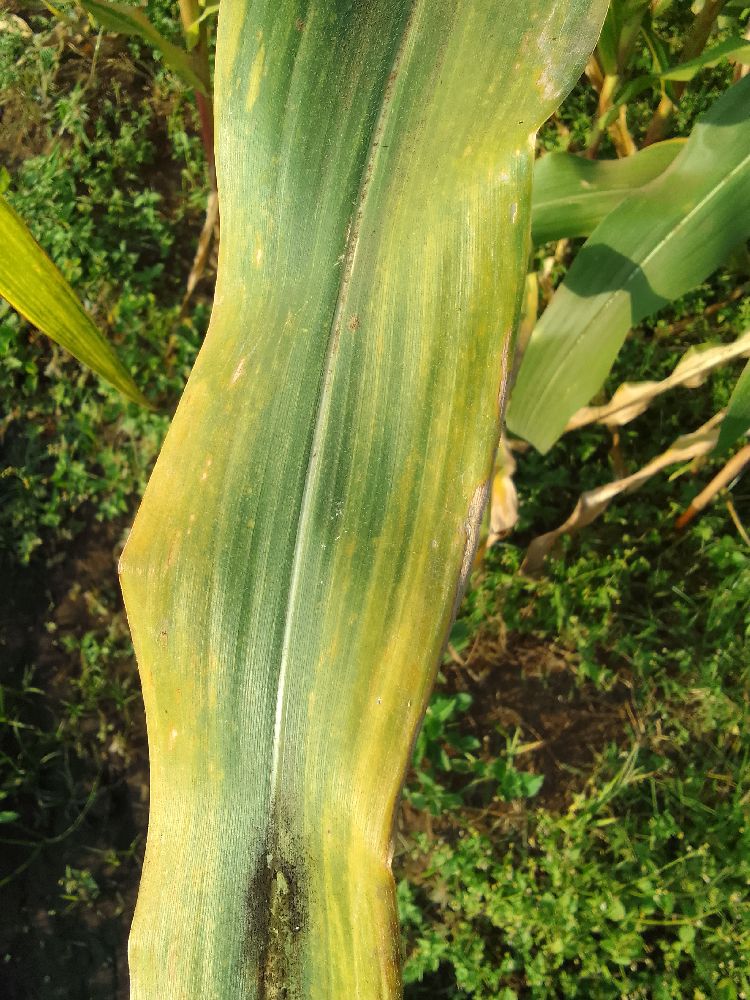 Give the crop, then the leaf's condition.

maize, maize lethal necrosis
